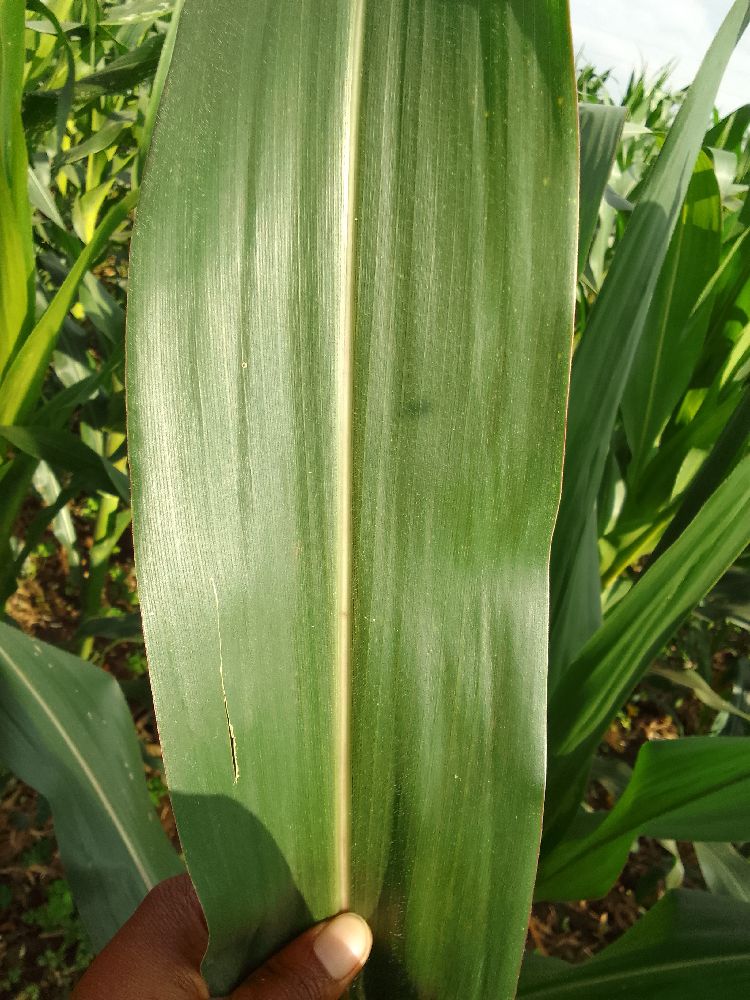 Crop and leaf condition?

maize, healthy
